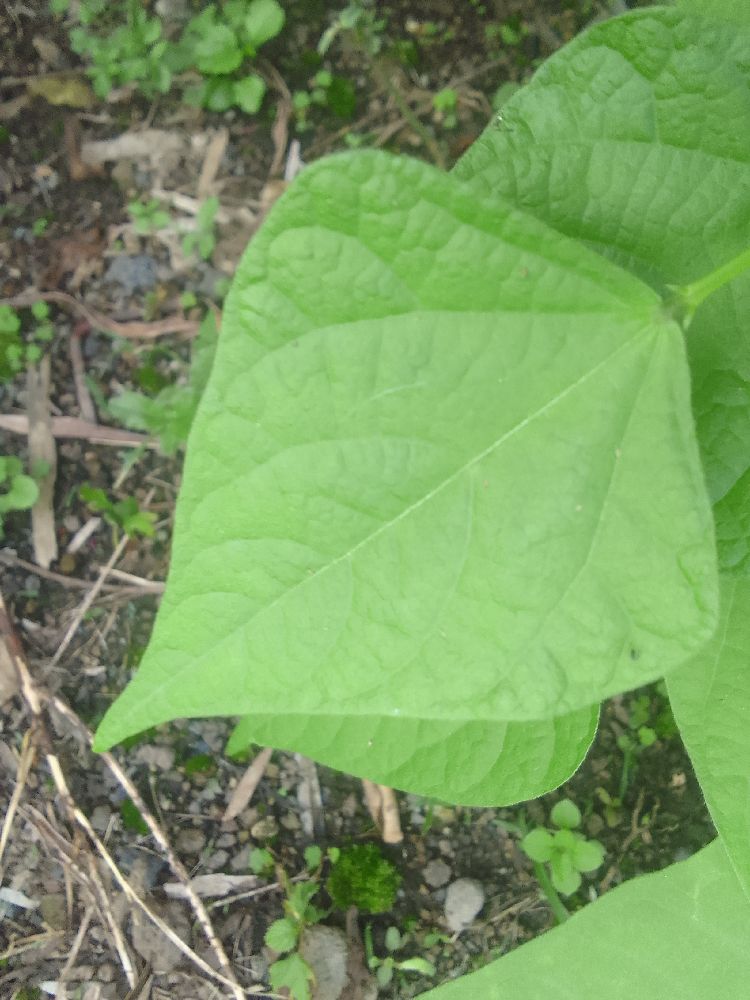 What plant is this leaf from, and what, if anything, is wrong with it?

common bean, healthy
